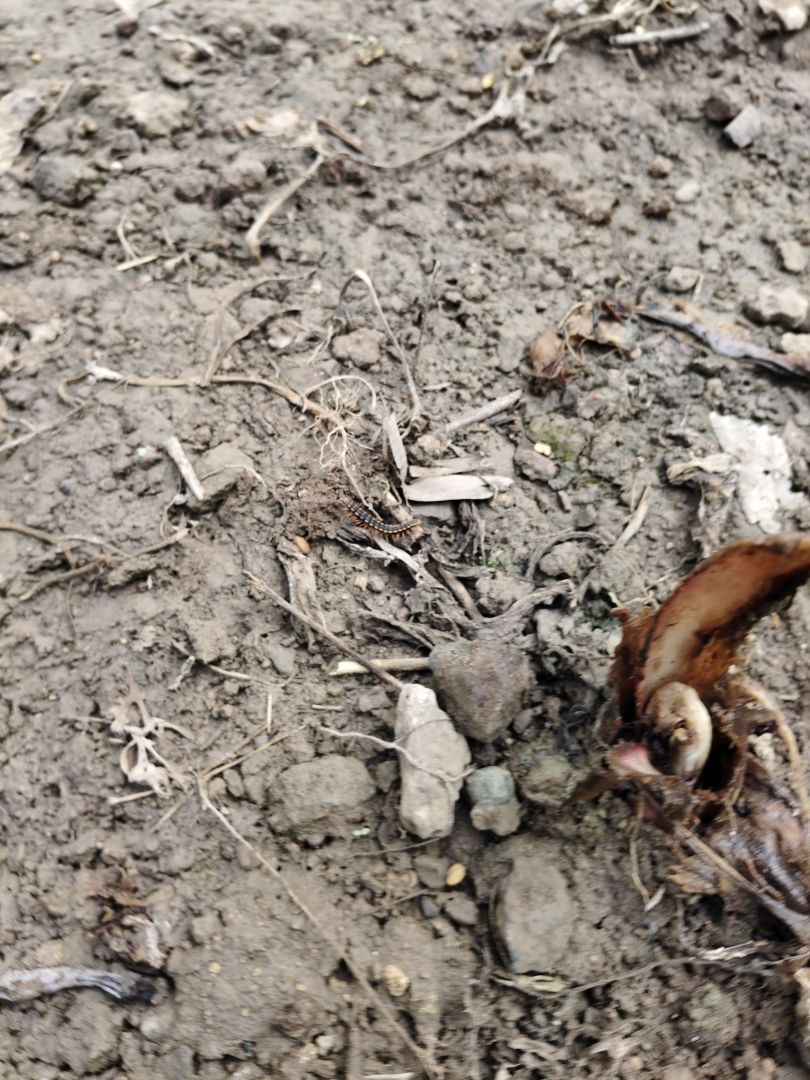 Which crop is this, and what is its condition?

taro, root rot
